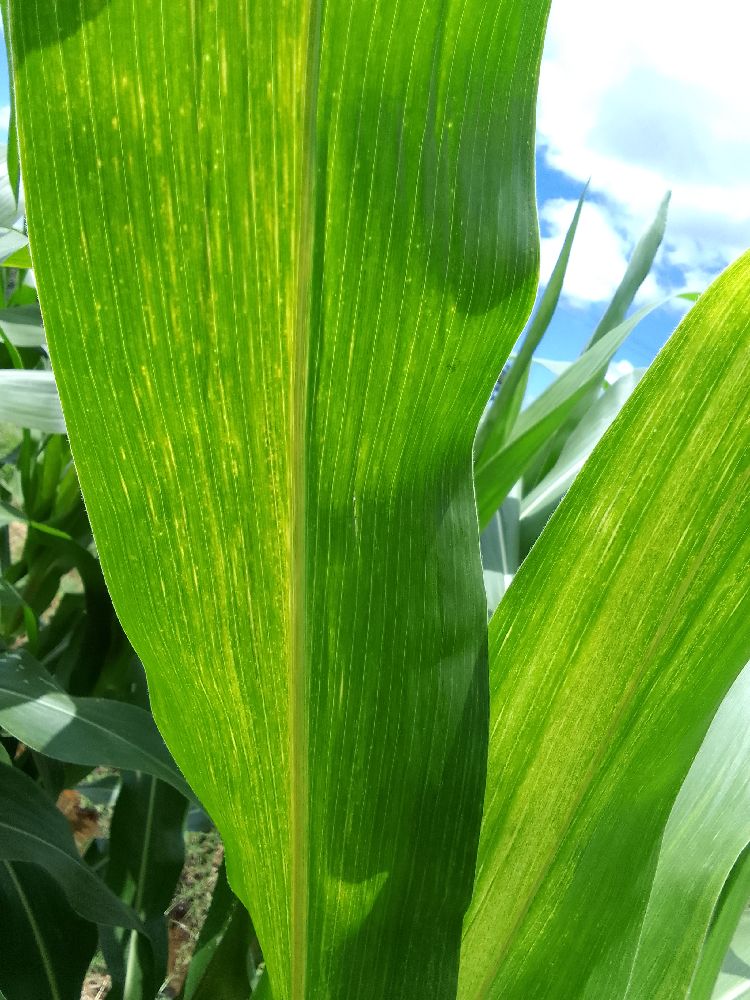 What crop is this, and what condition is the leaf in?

maize, maize lethal necrosis
